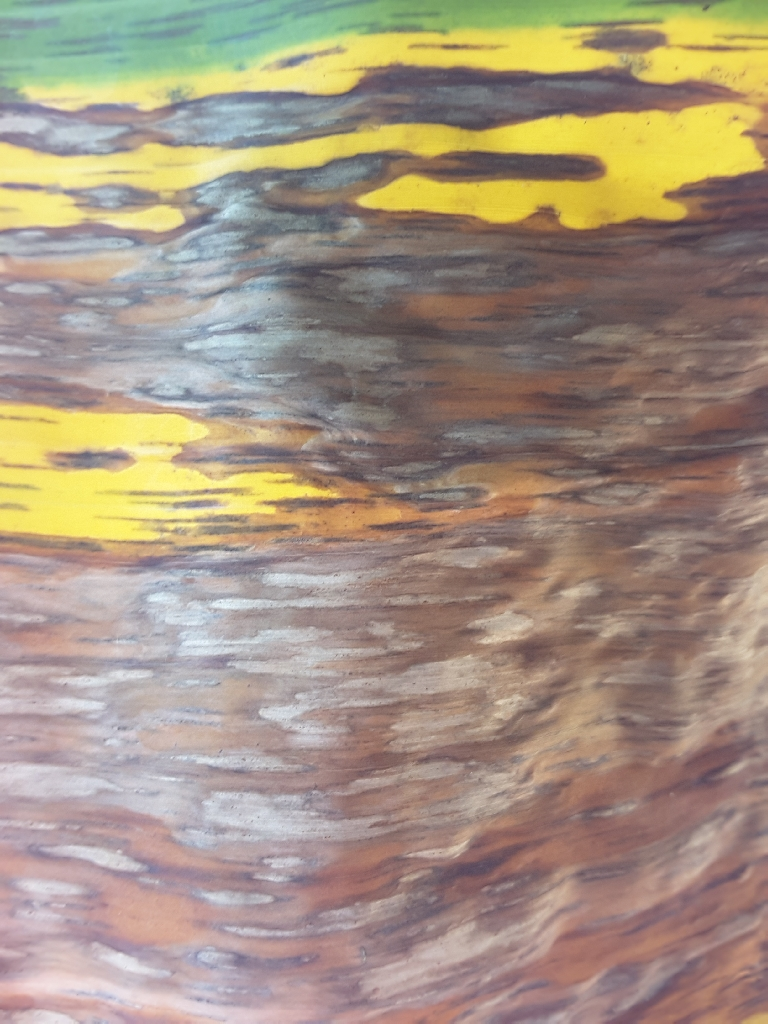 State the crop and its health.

banana, black sigatoka
